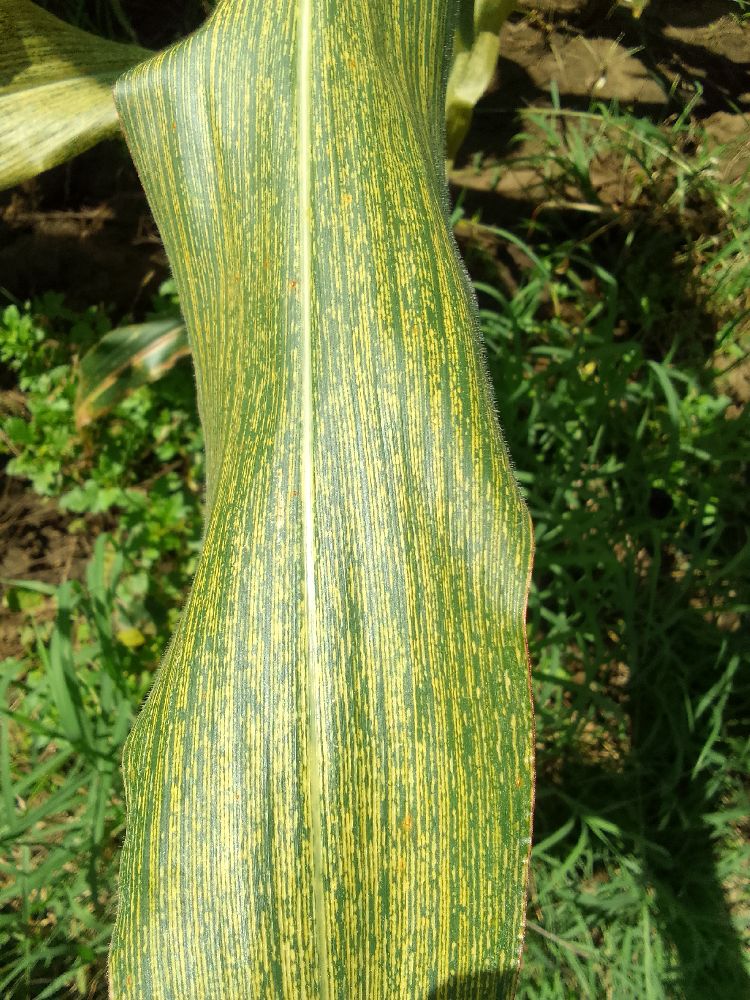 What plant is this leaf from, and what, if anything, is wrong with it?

maize, maize streak virus
